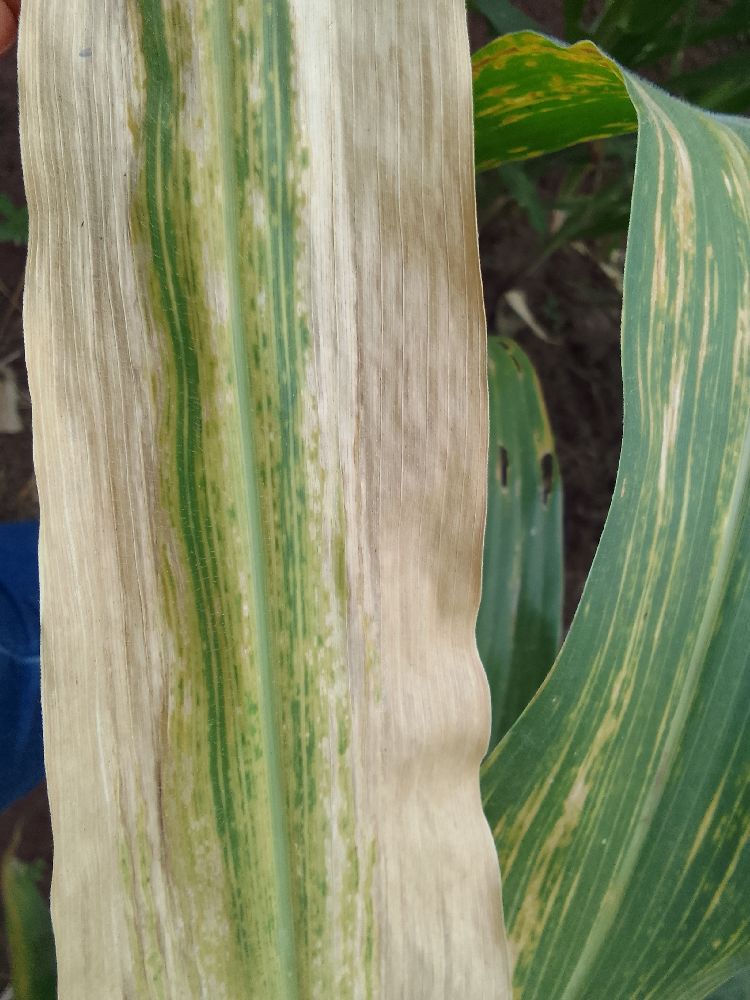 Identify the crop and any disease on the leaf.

maize, maize lethal necrosis
